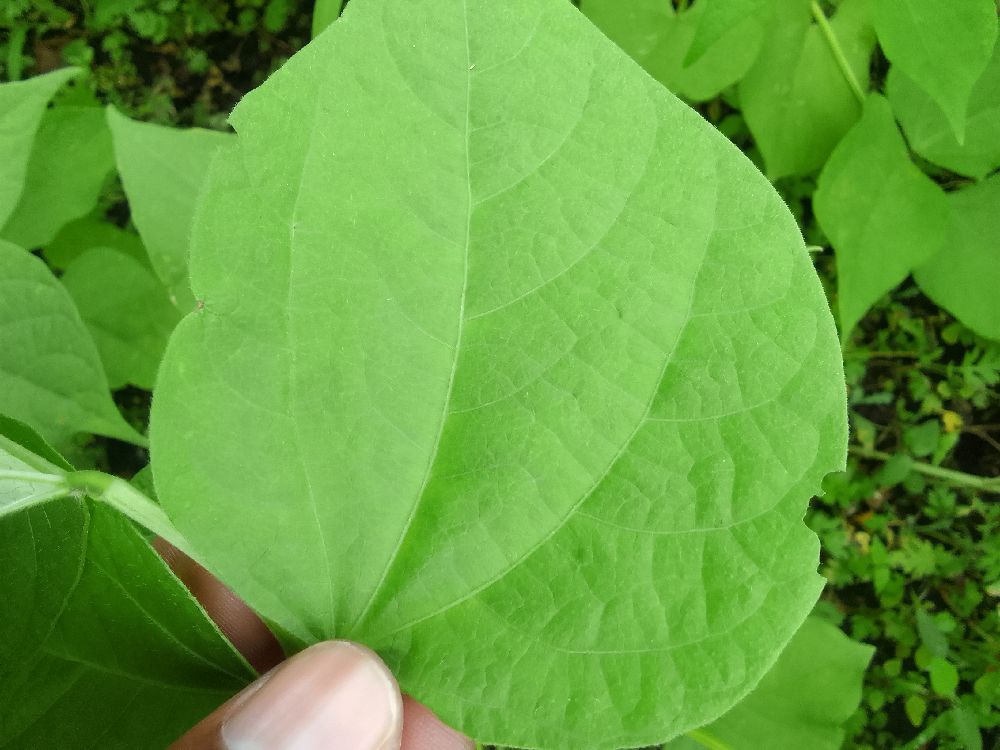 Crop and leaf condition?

common bean, healthy
